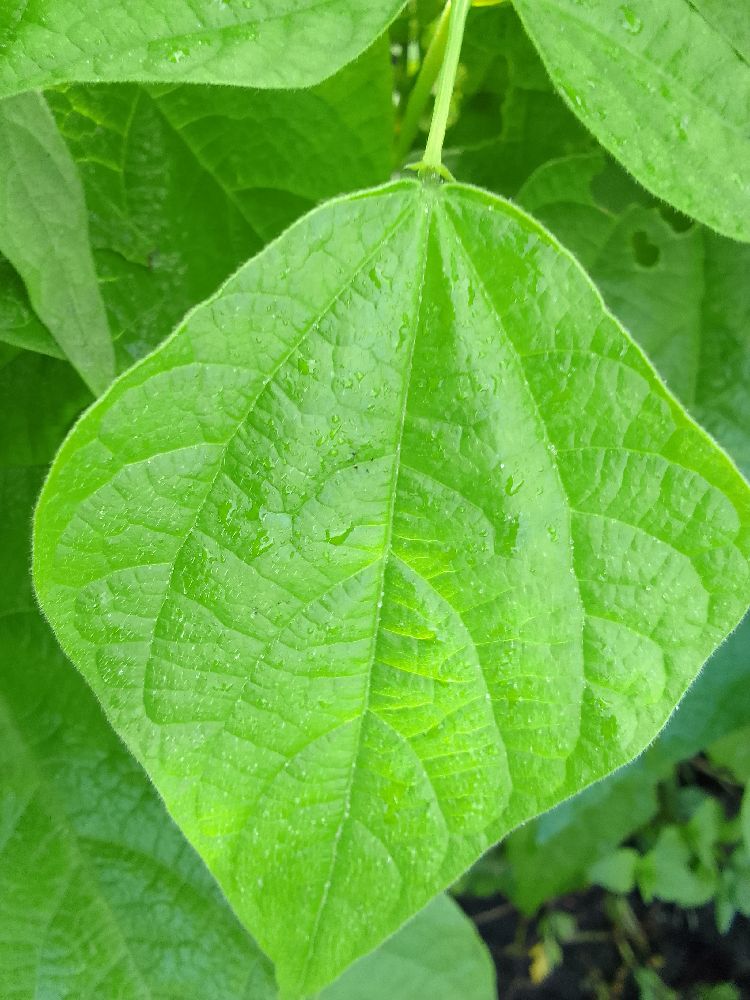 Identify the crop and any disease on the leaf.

common bean, healthy
